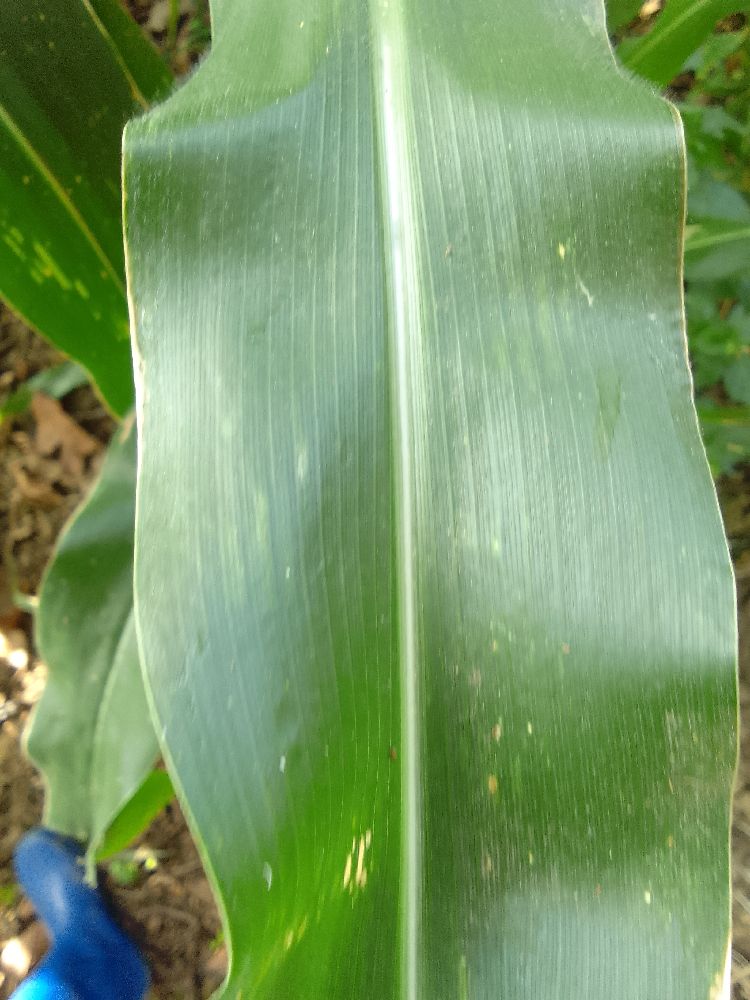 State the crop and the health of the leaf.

maize, healthy
